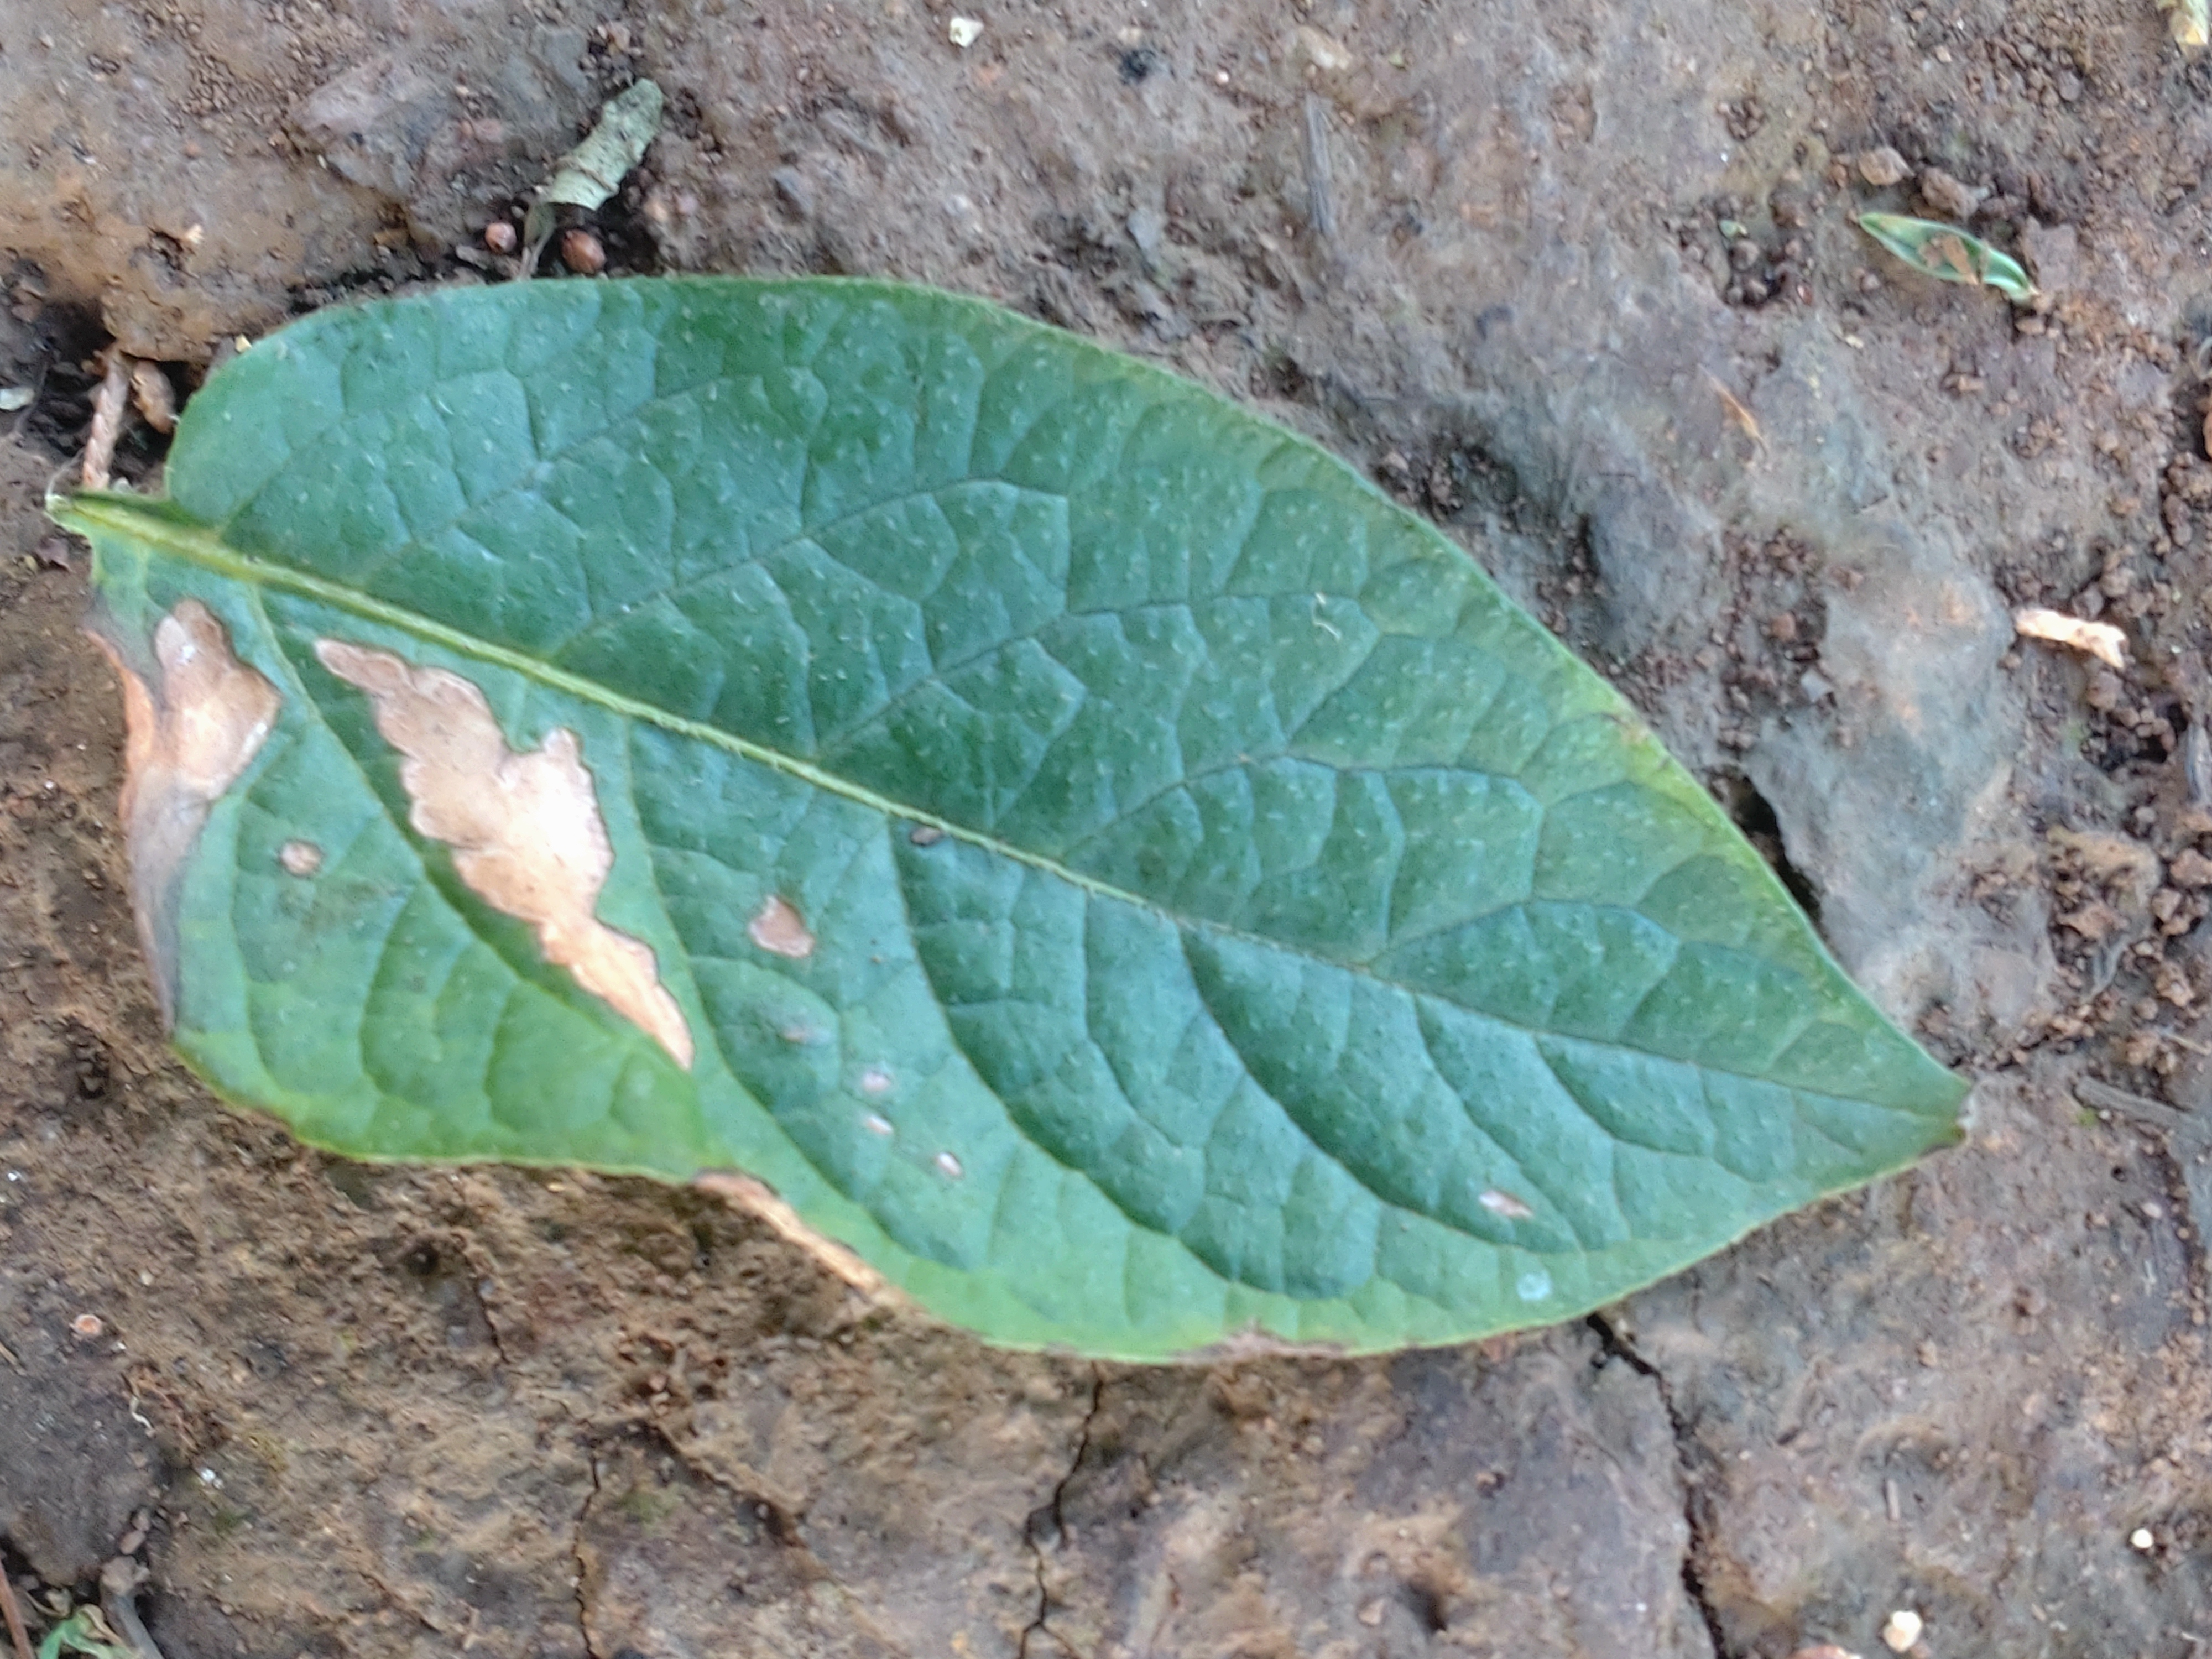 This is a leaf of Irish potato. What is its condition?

early blight
